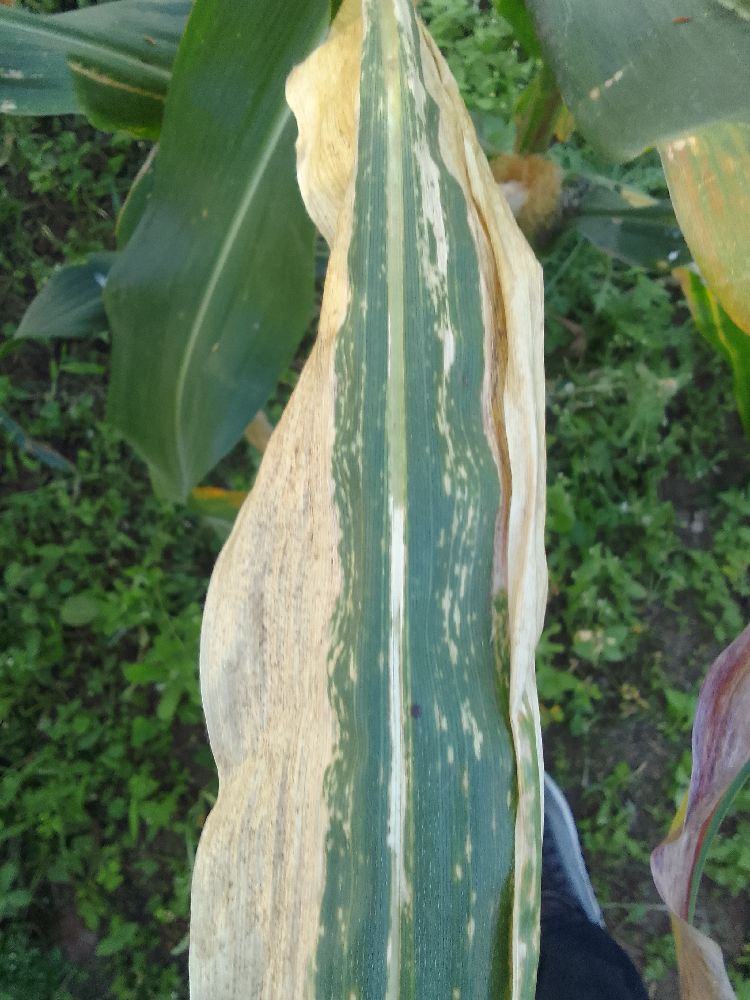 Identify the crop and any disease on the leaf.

maize, maize lethal necrosis
